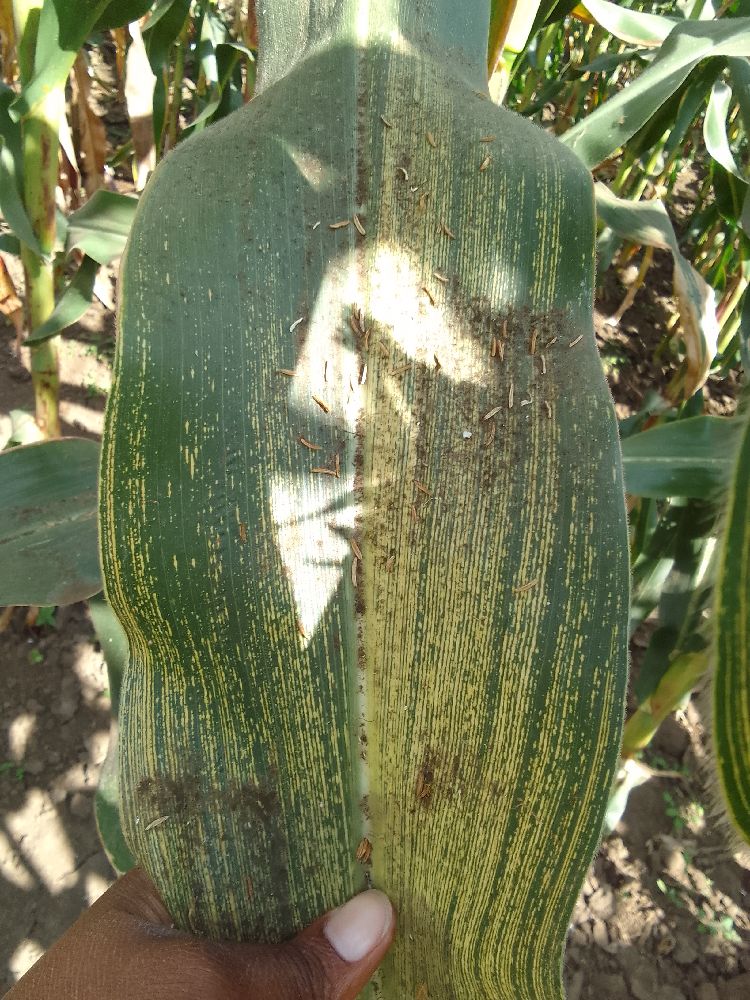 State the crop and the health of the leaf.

maize, maize streak virus
